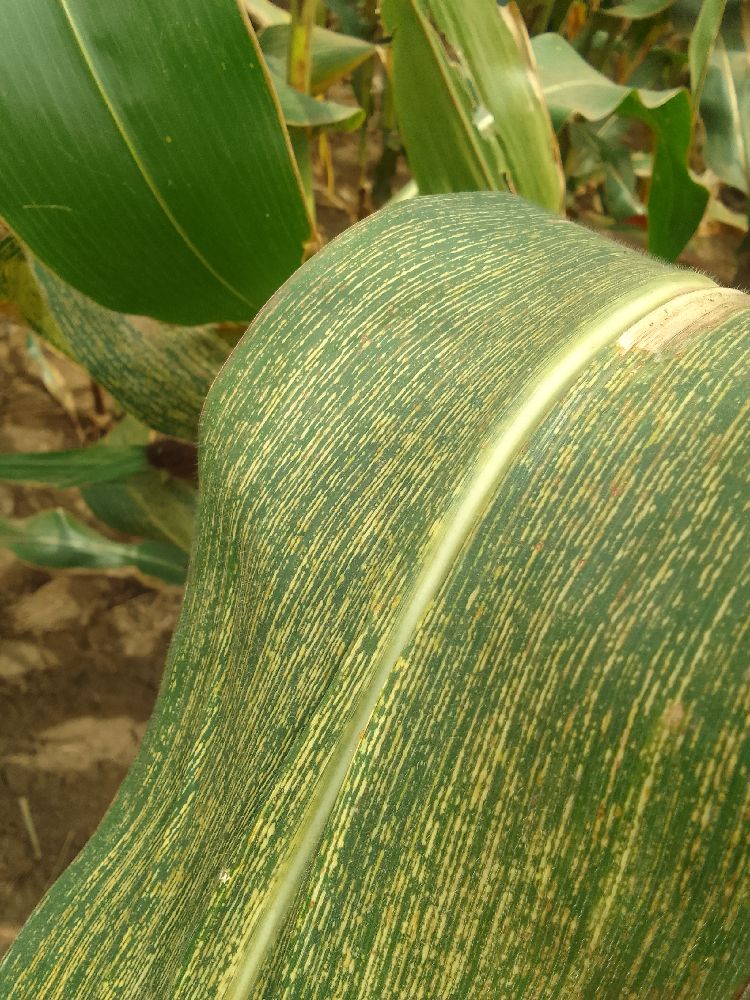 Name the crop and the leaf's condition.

maize, maize streak virus
